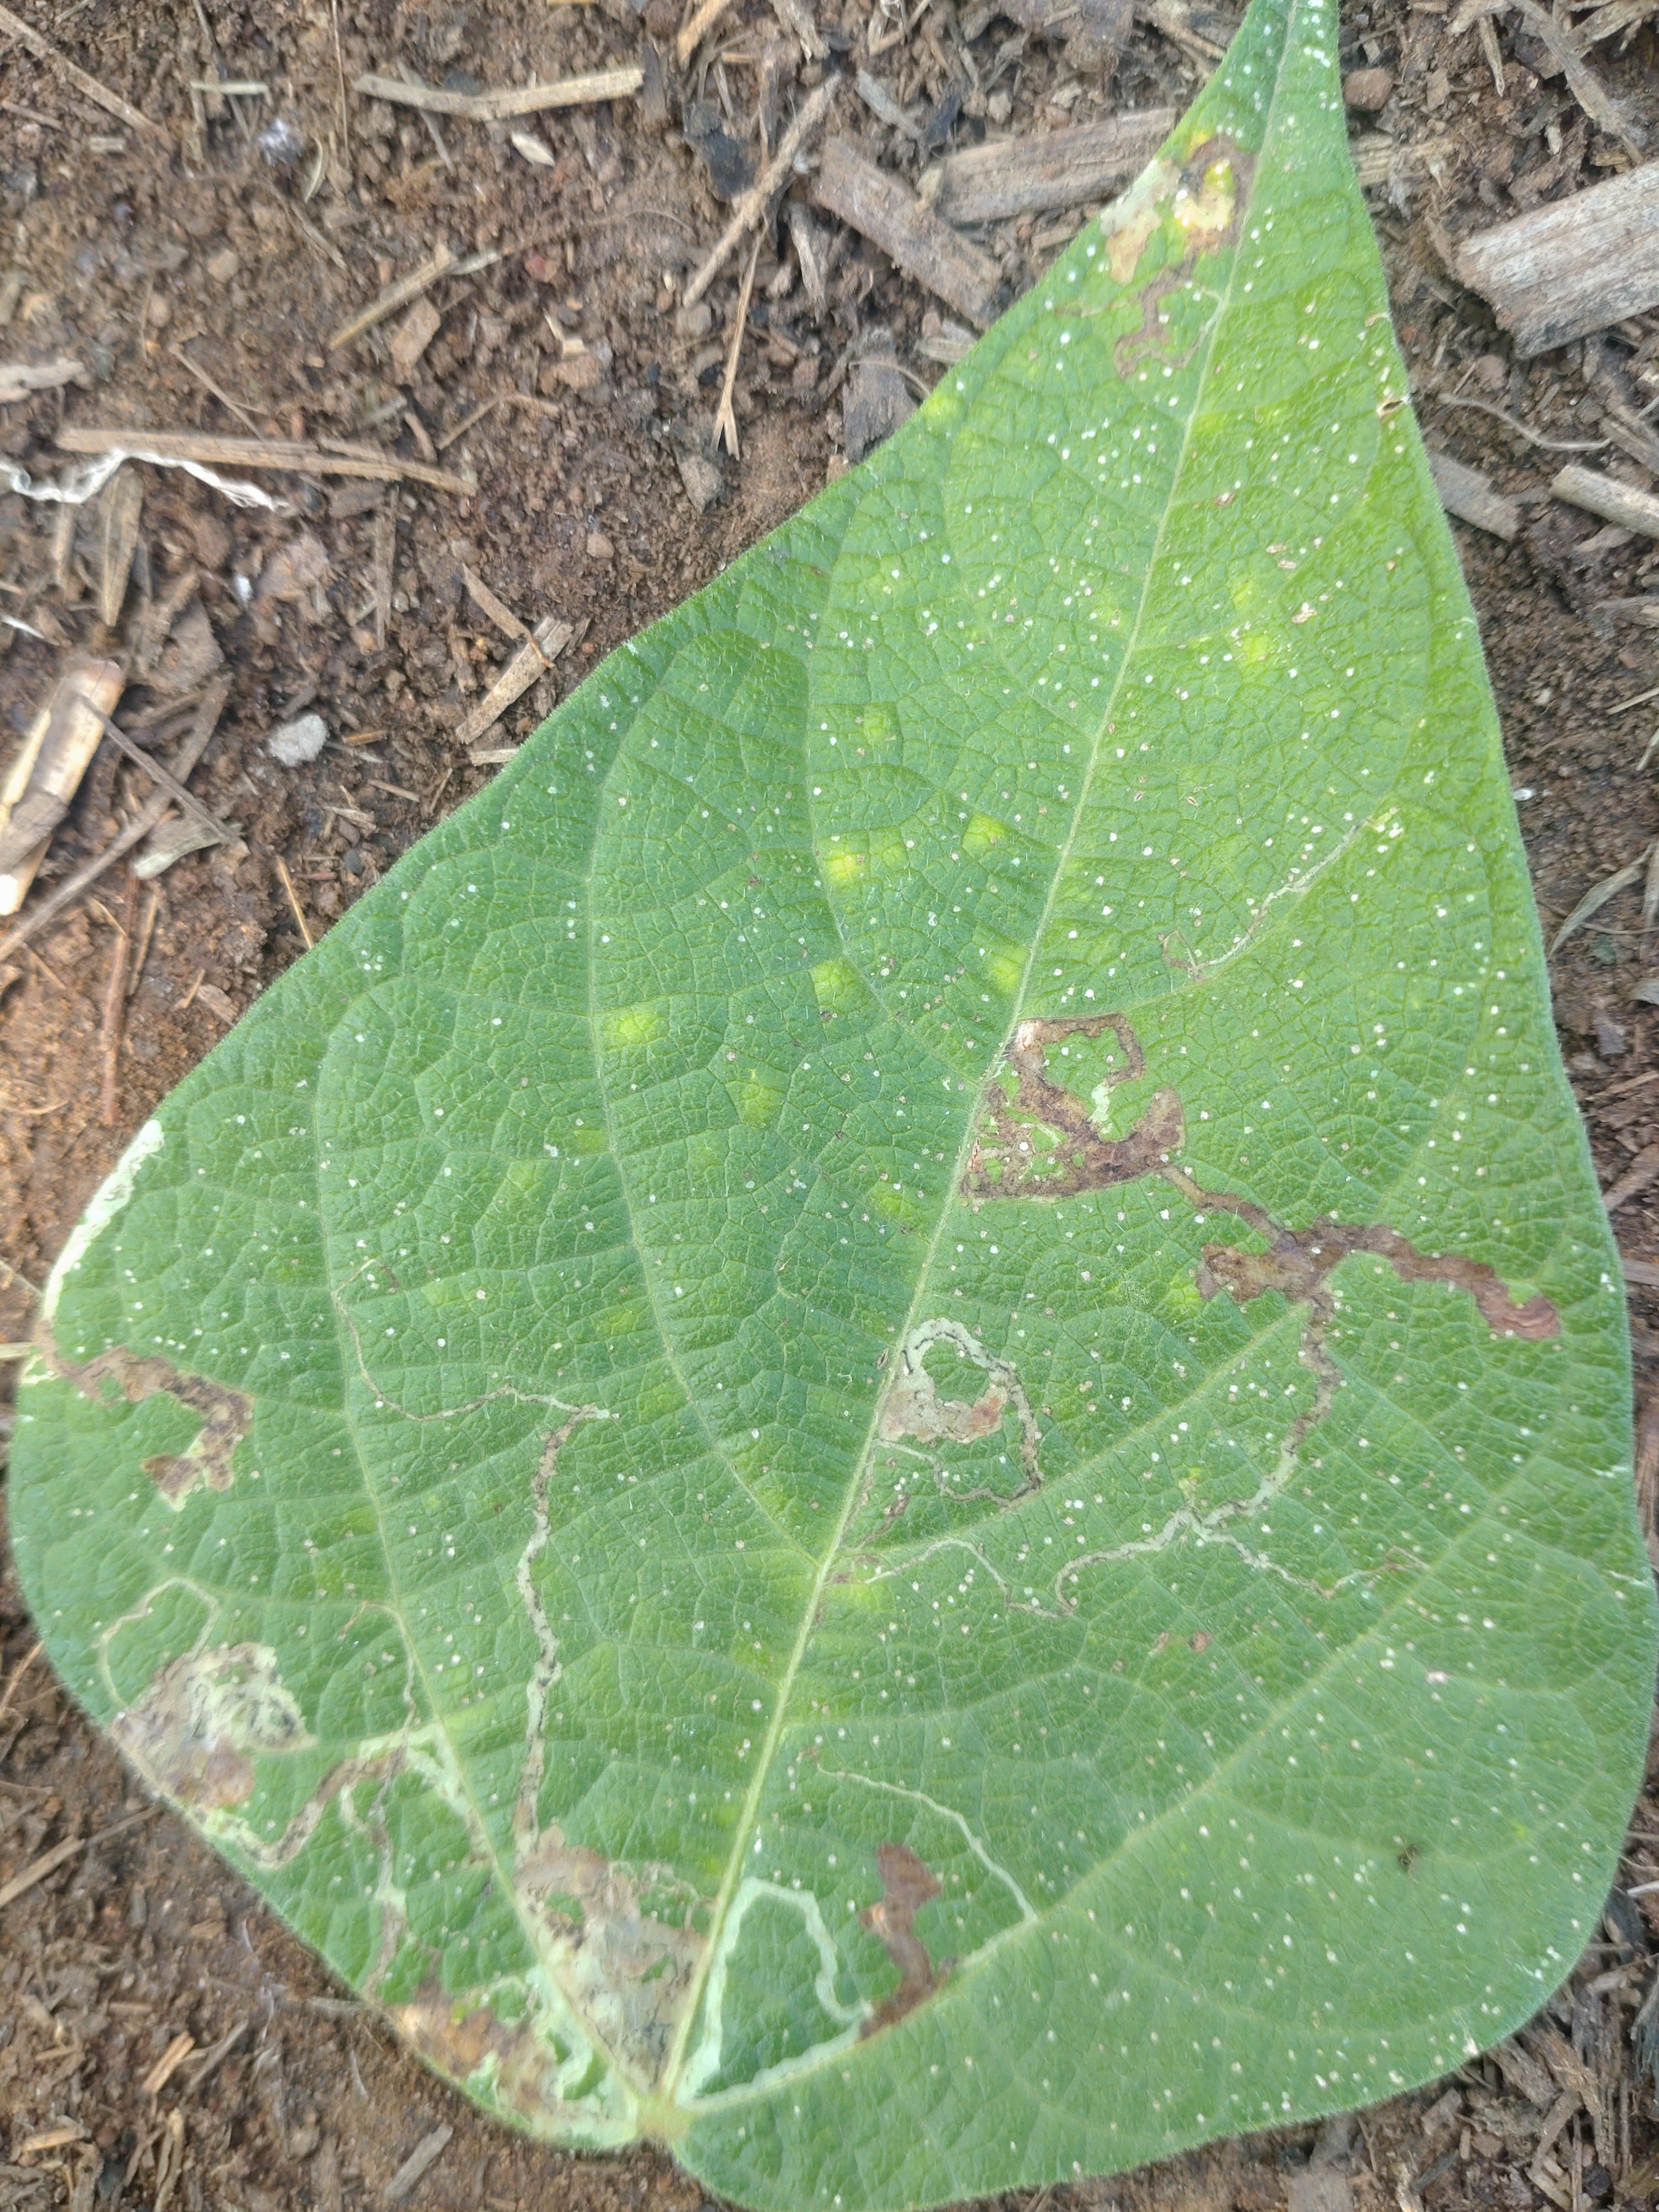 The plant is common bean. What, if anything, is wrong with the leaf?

anthracnose
